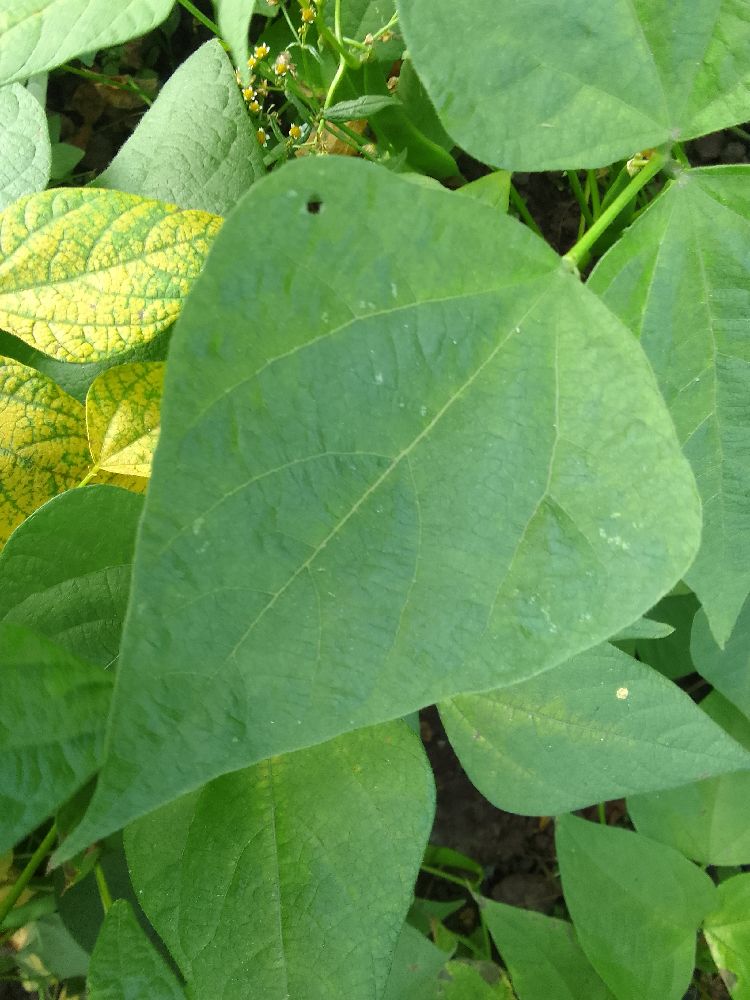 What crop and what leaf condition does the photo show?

common bean, healthy
